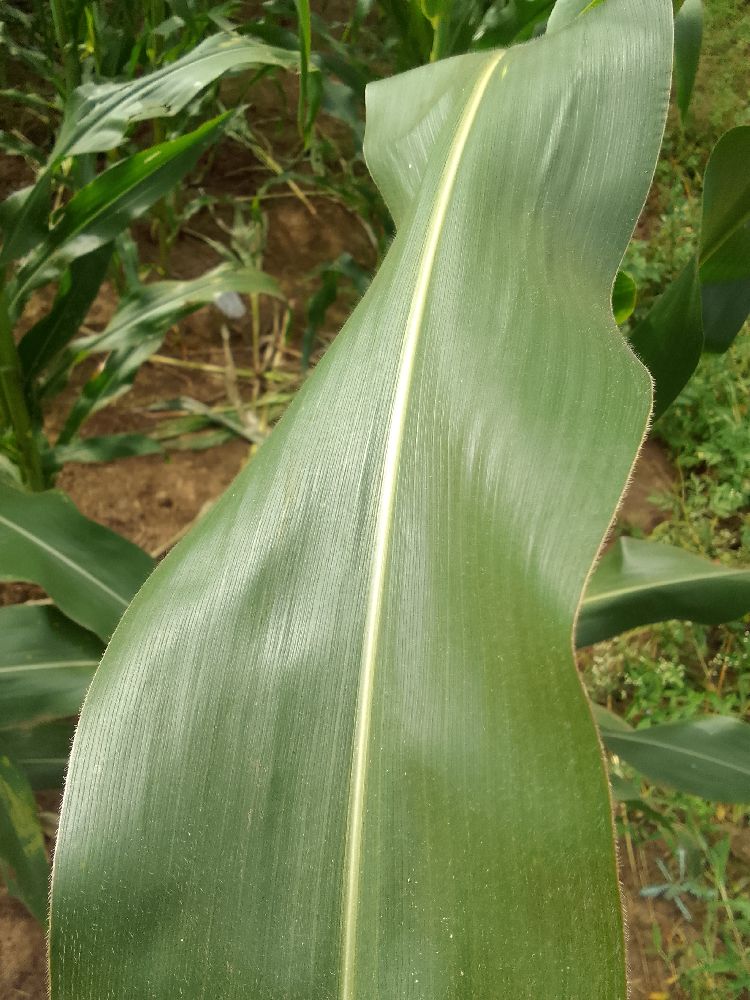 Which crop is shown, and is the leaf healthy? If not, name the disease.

maize, healthy
